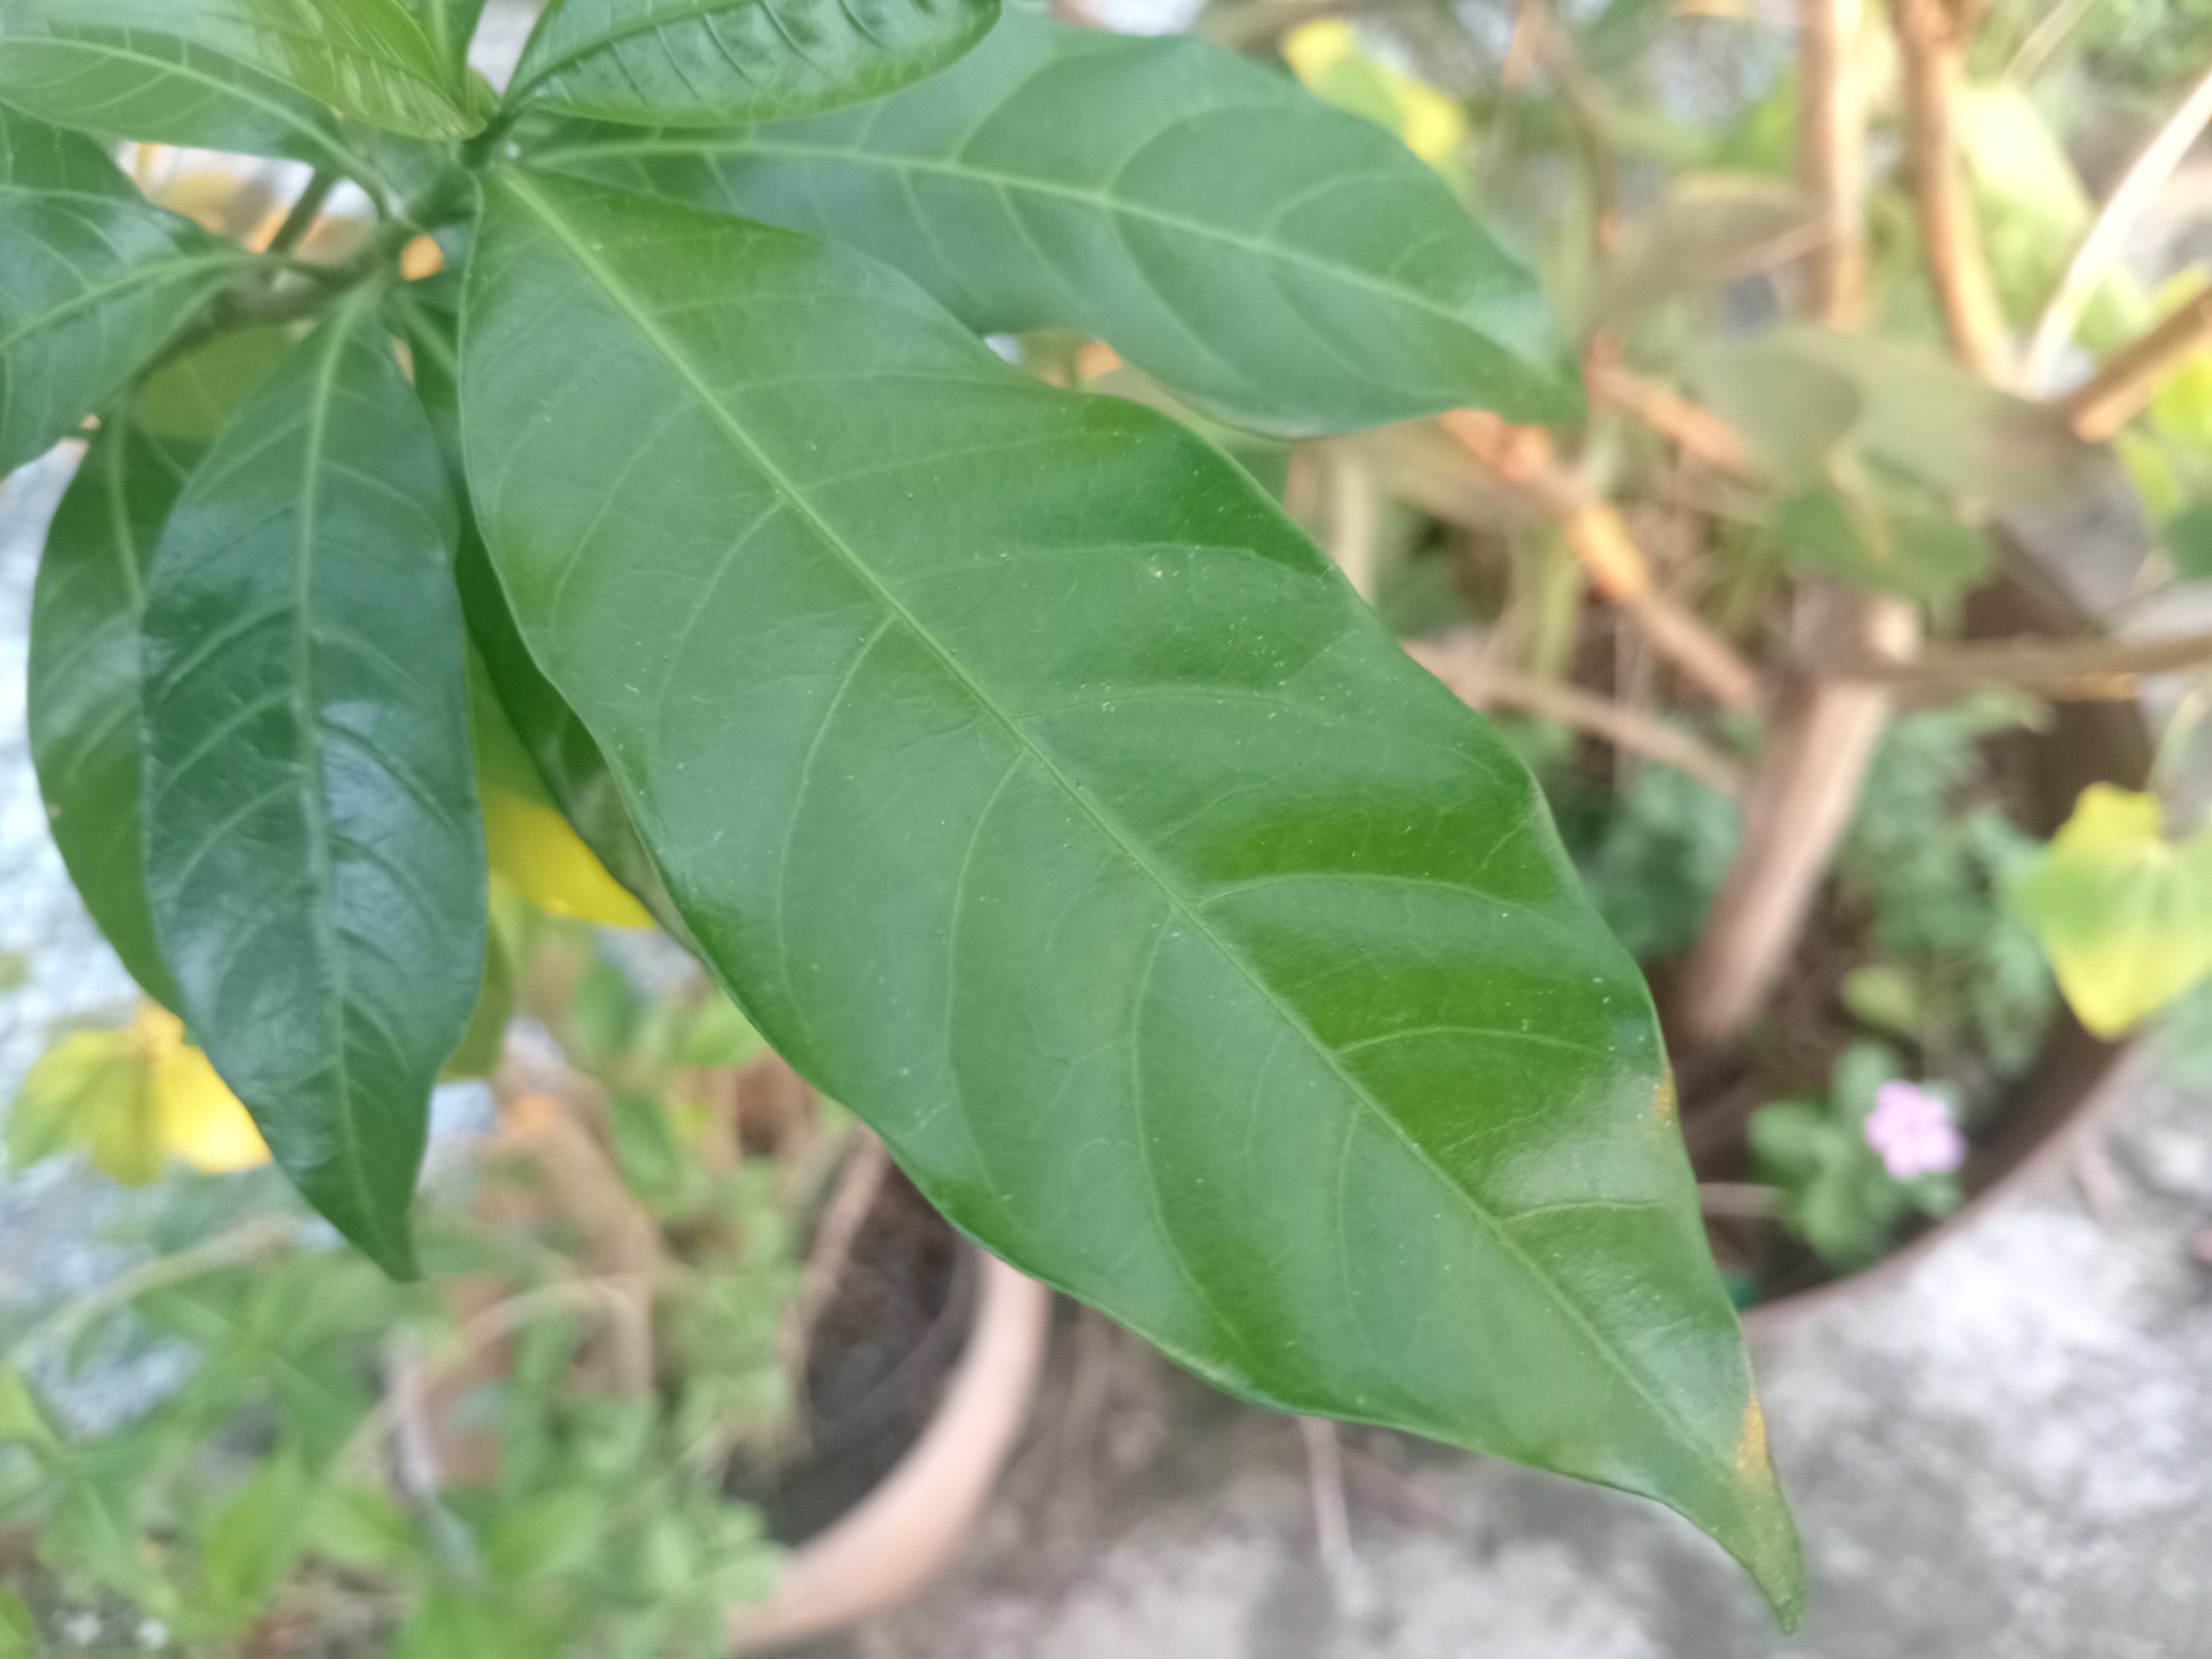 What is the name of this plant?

togor
